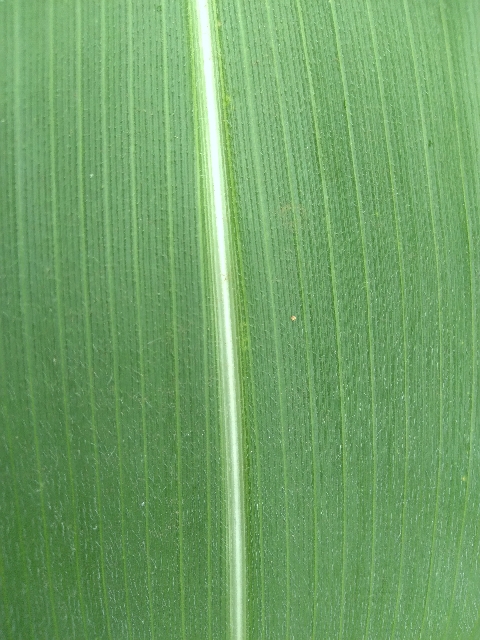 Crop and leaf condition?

maize, healthy
